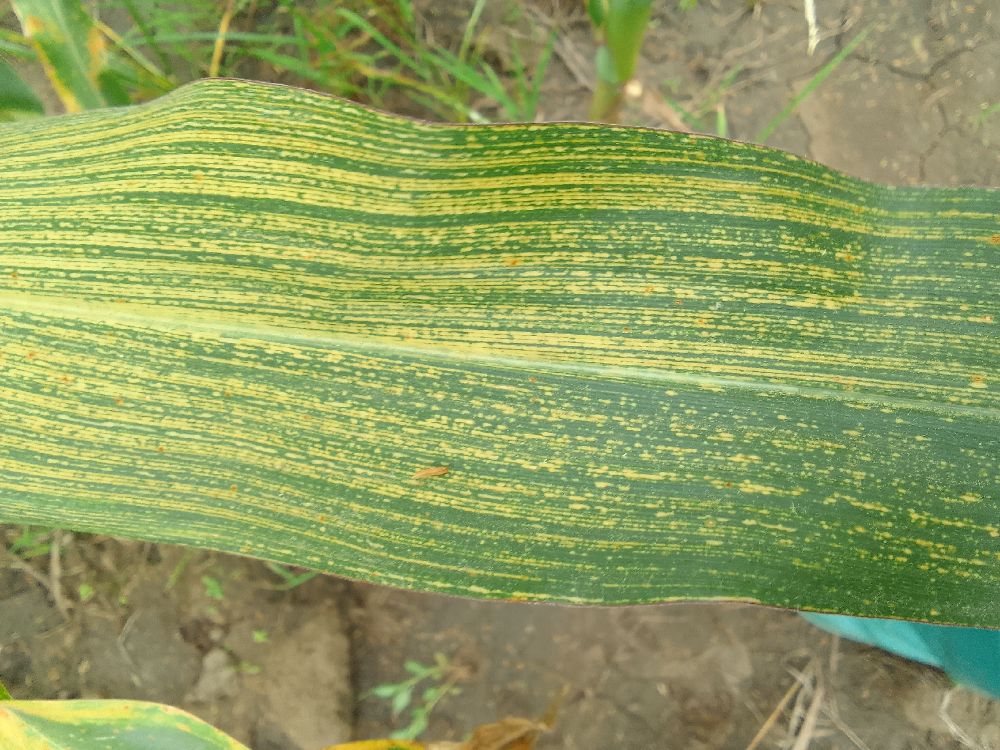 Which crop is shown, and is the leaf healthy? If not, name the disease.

maize, maize streak virus
